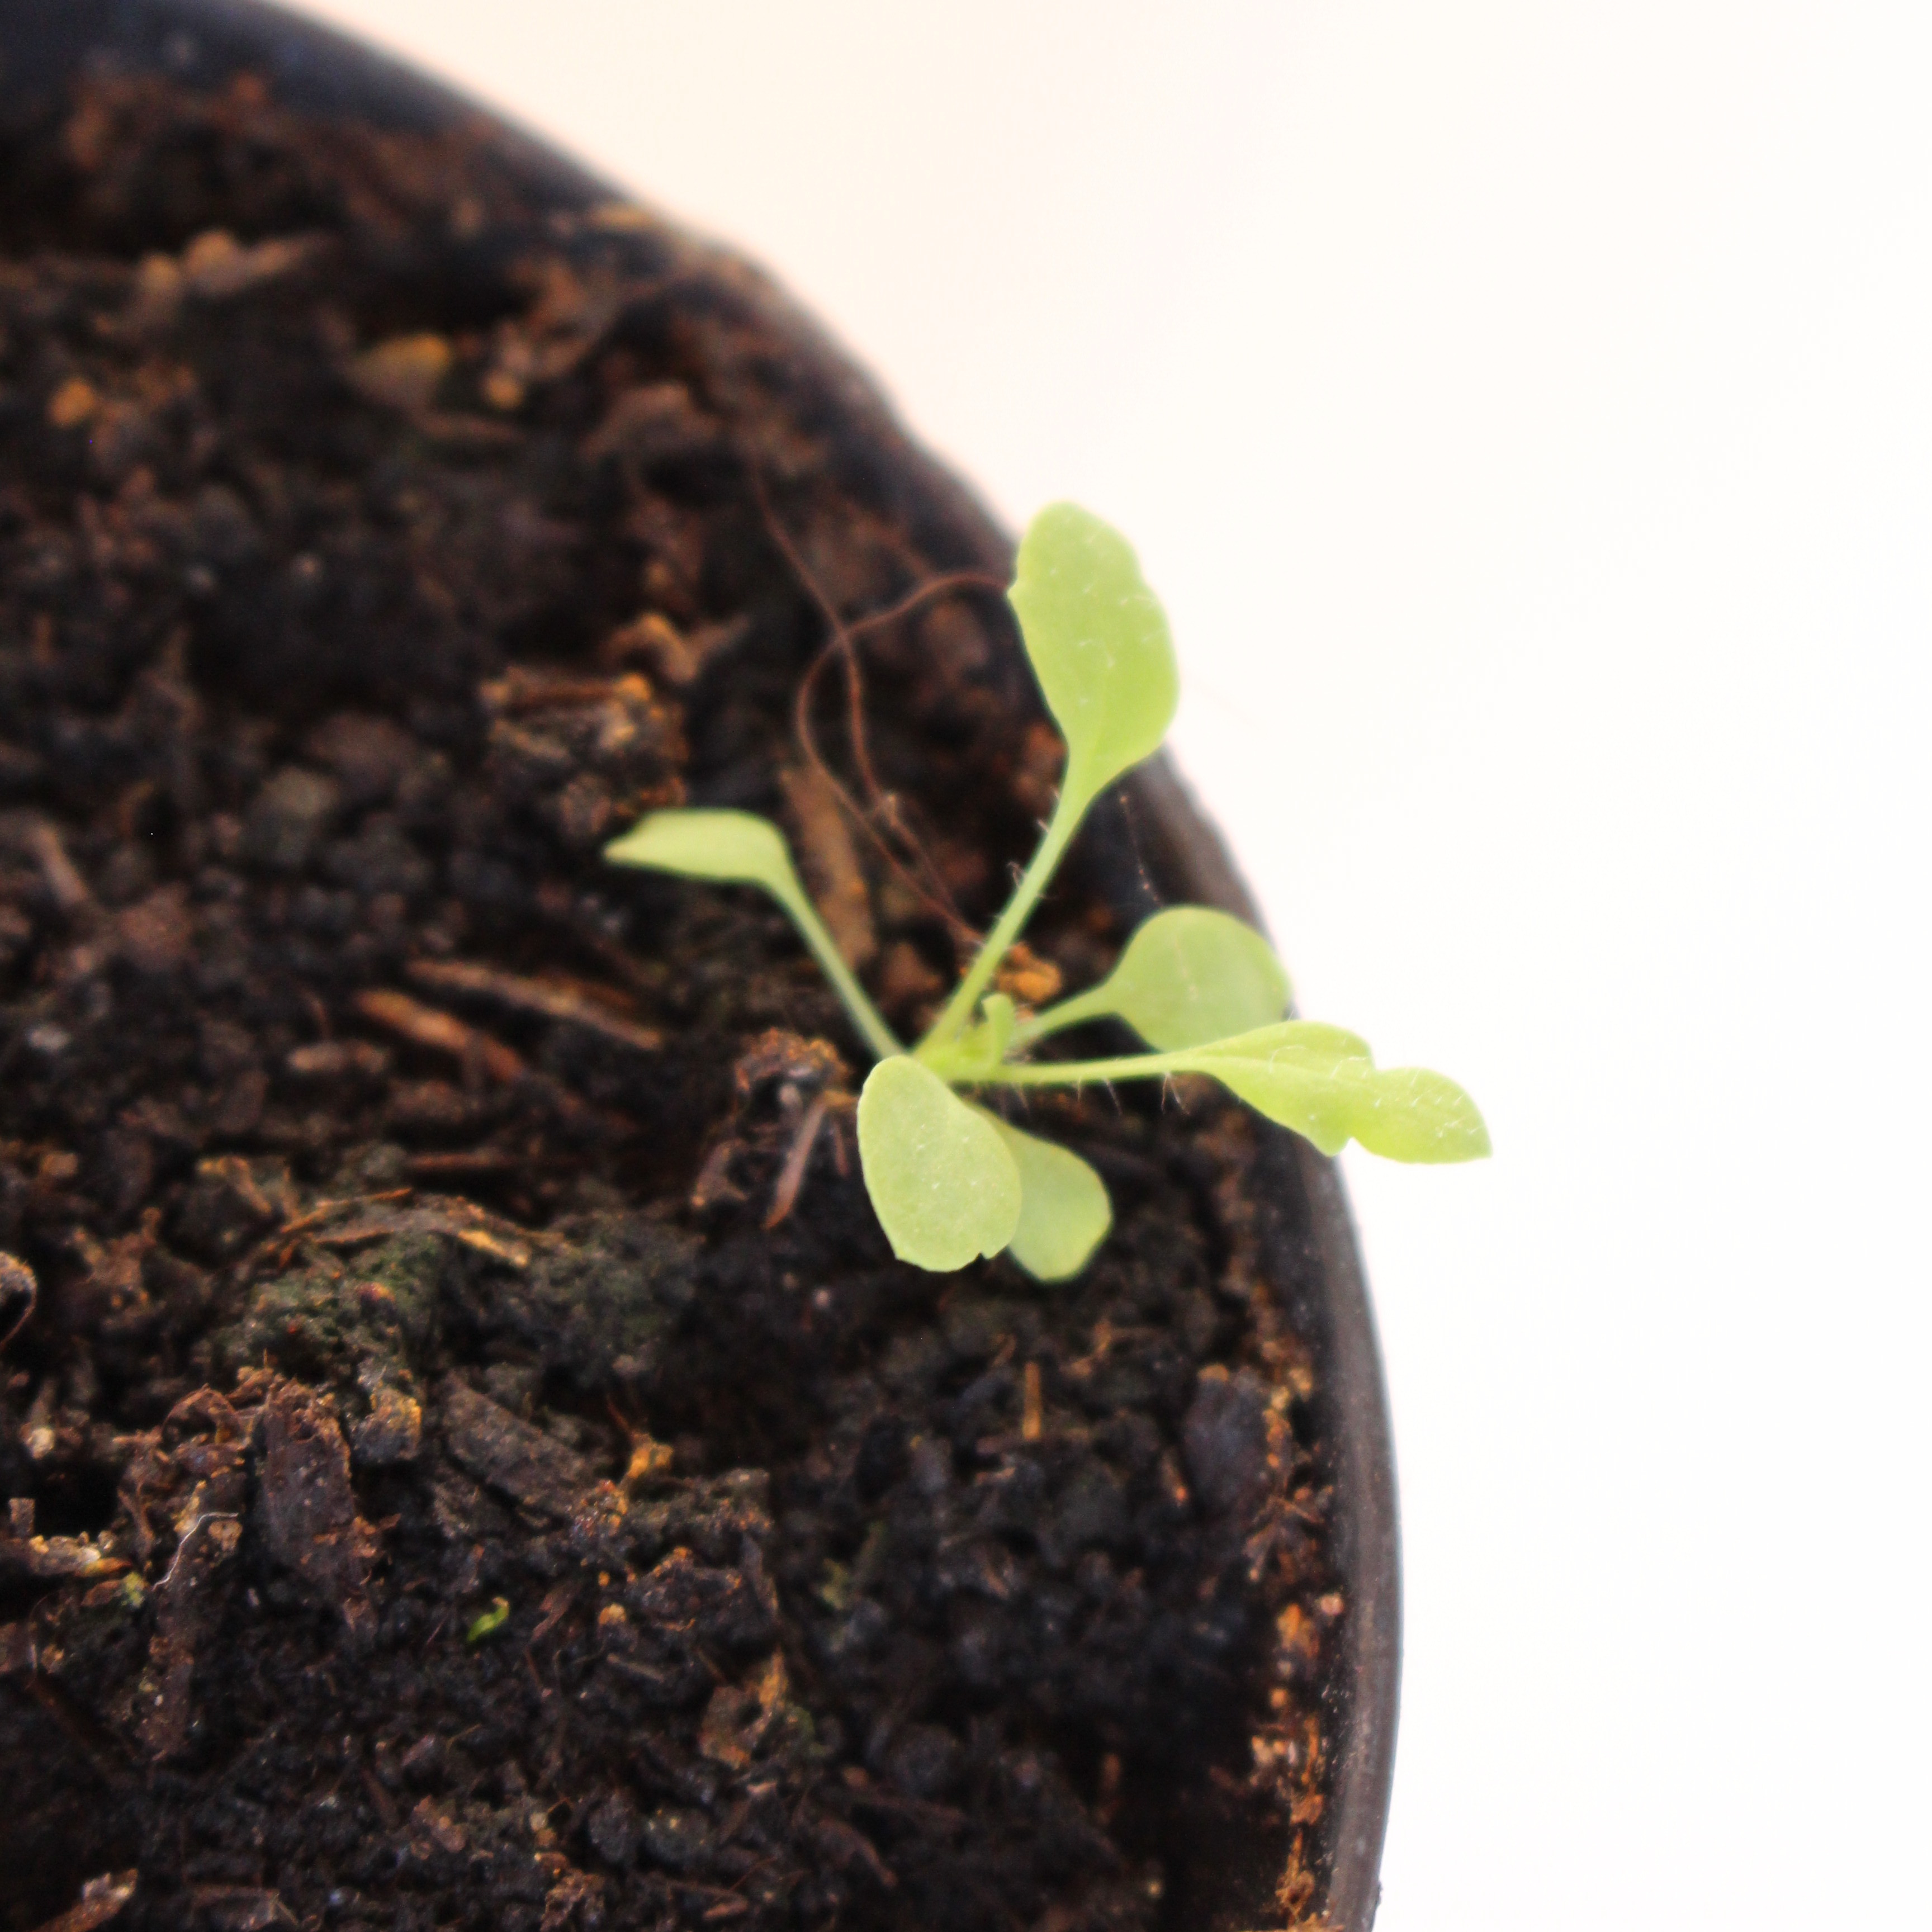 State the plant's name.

Papaver rhoeas
